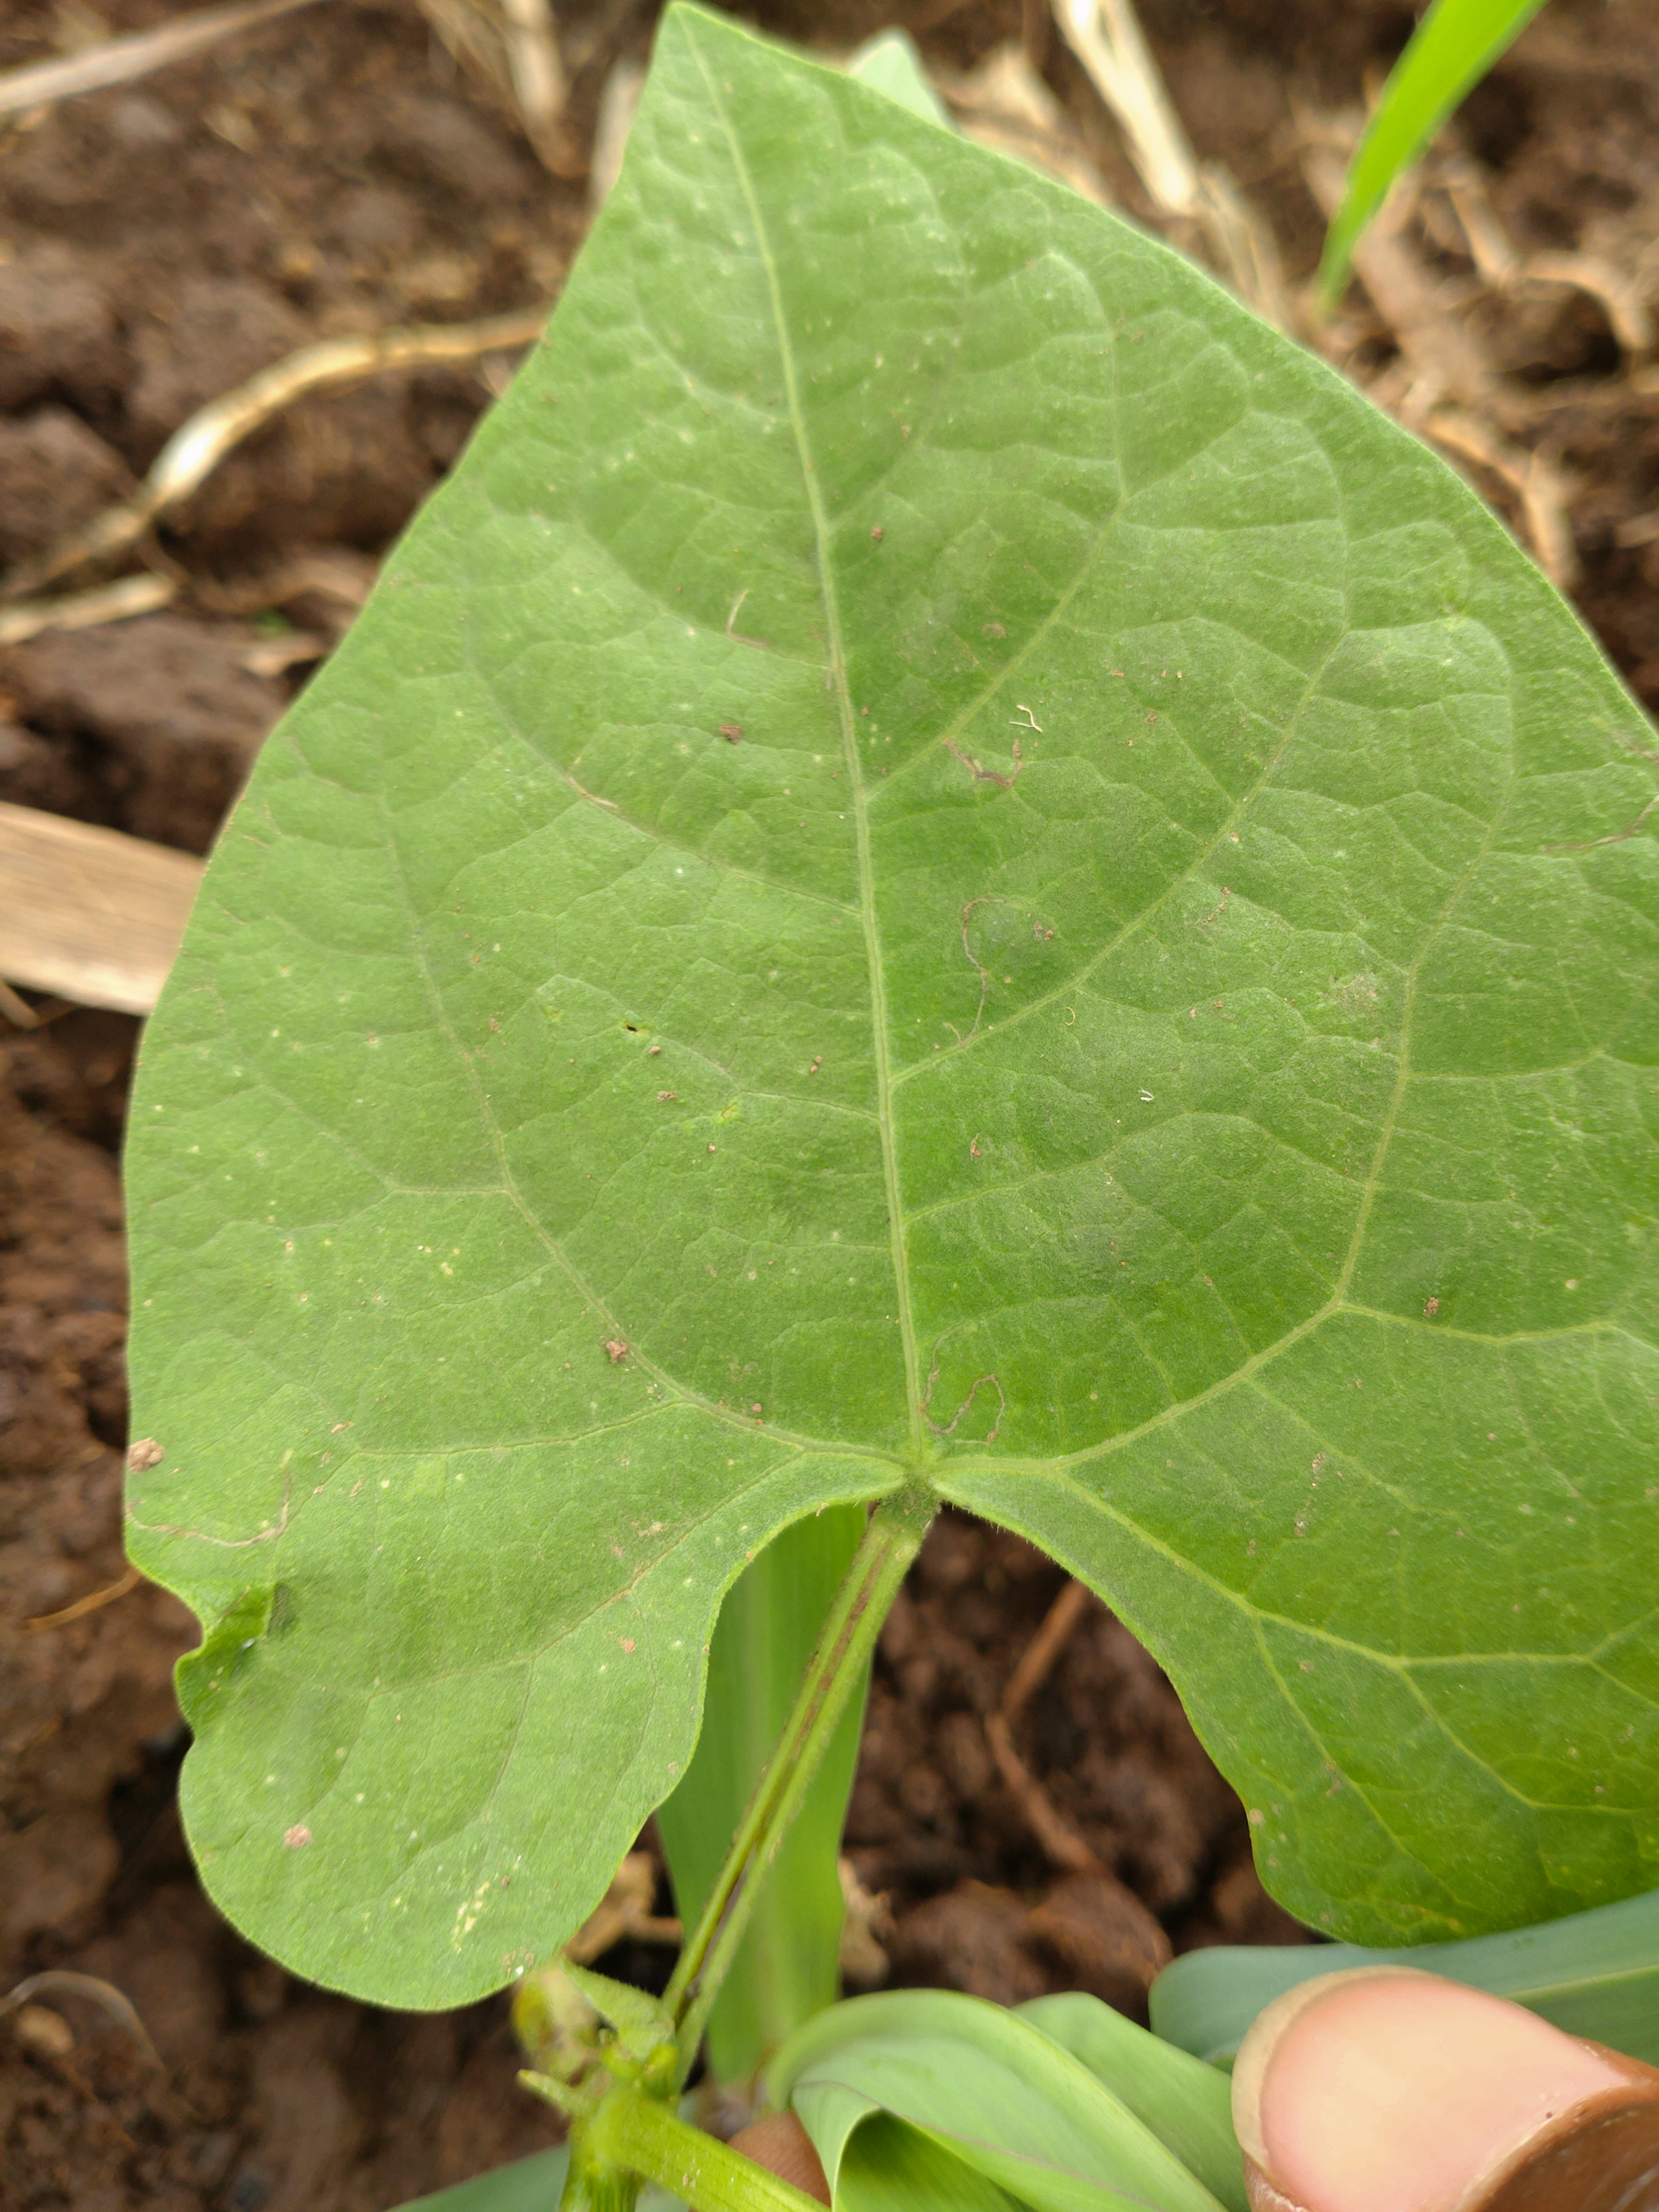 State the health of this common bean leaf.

healthy
